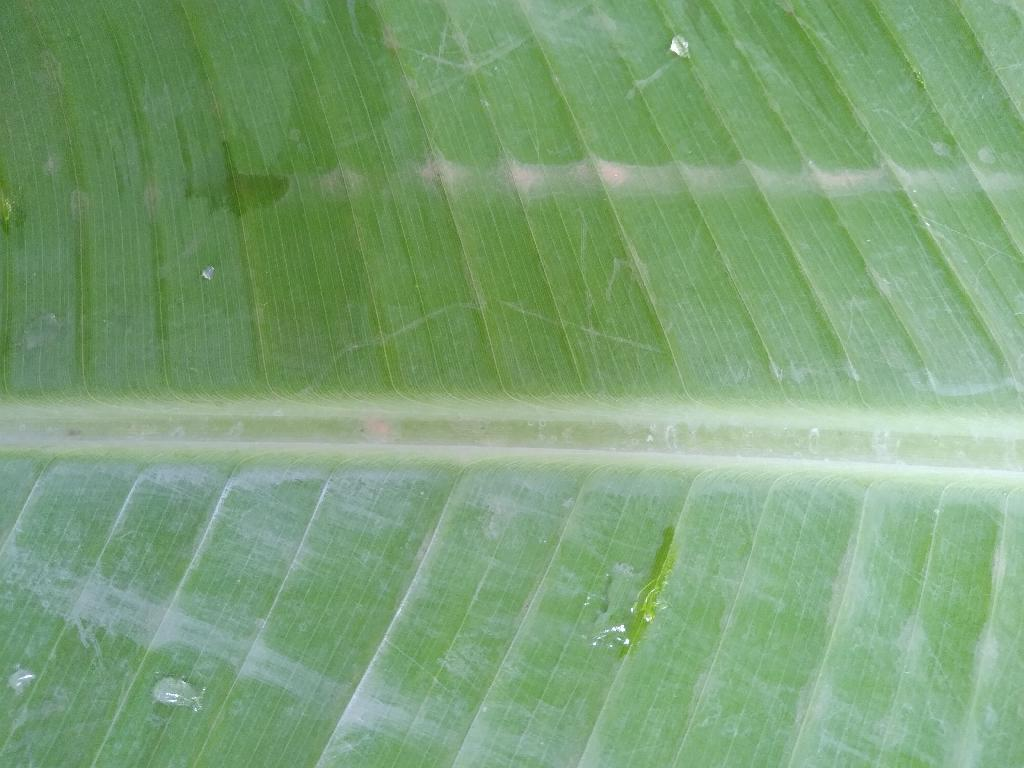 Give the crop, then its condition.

banana, healthy
